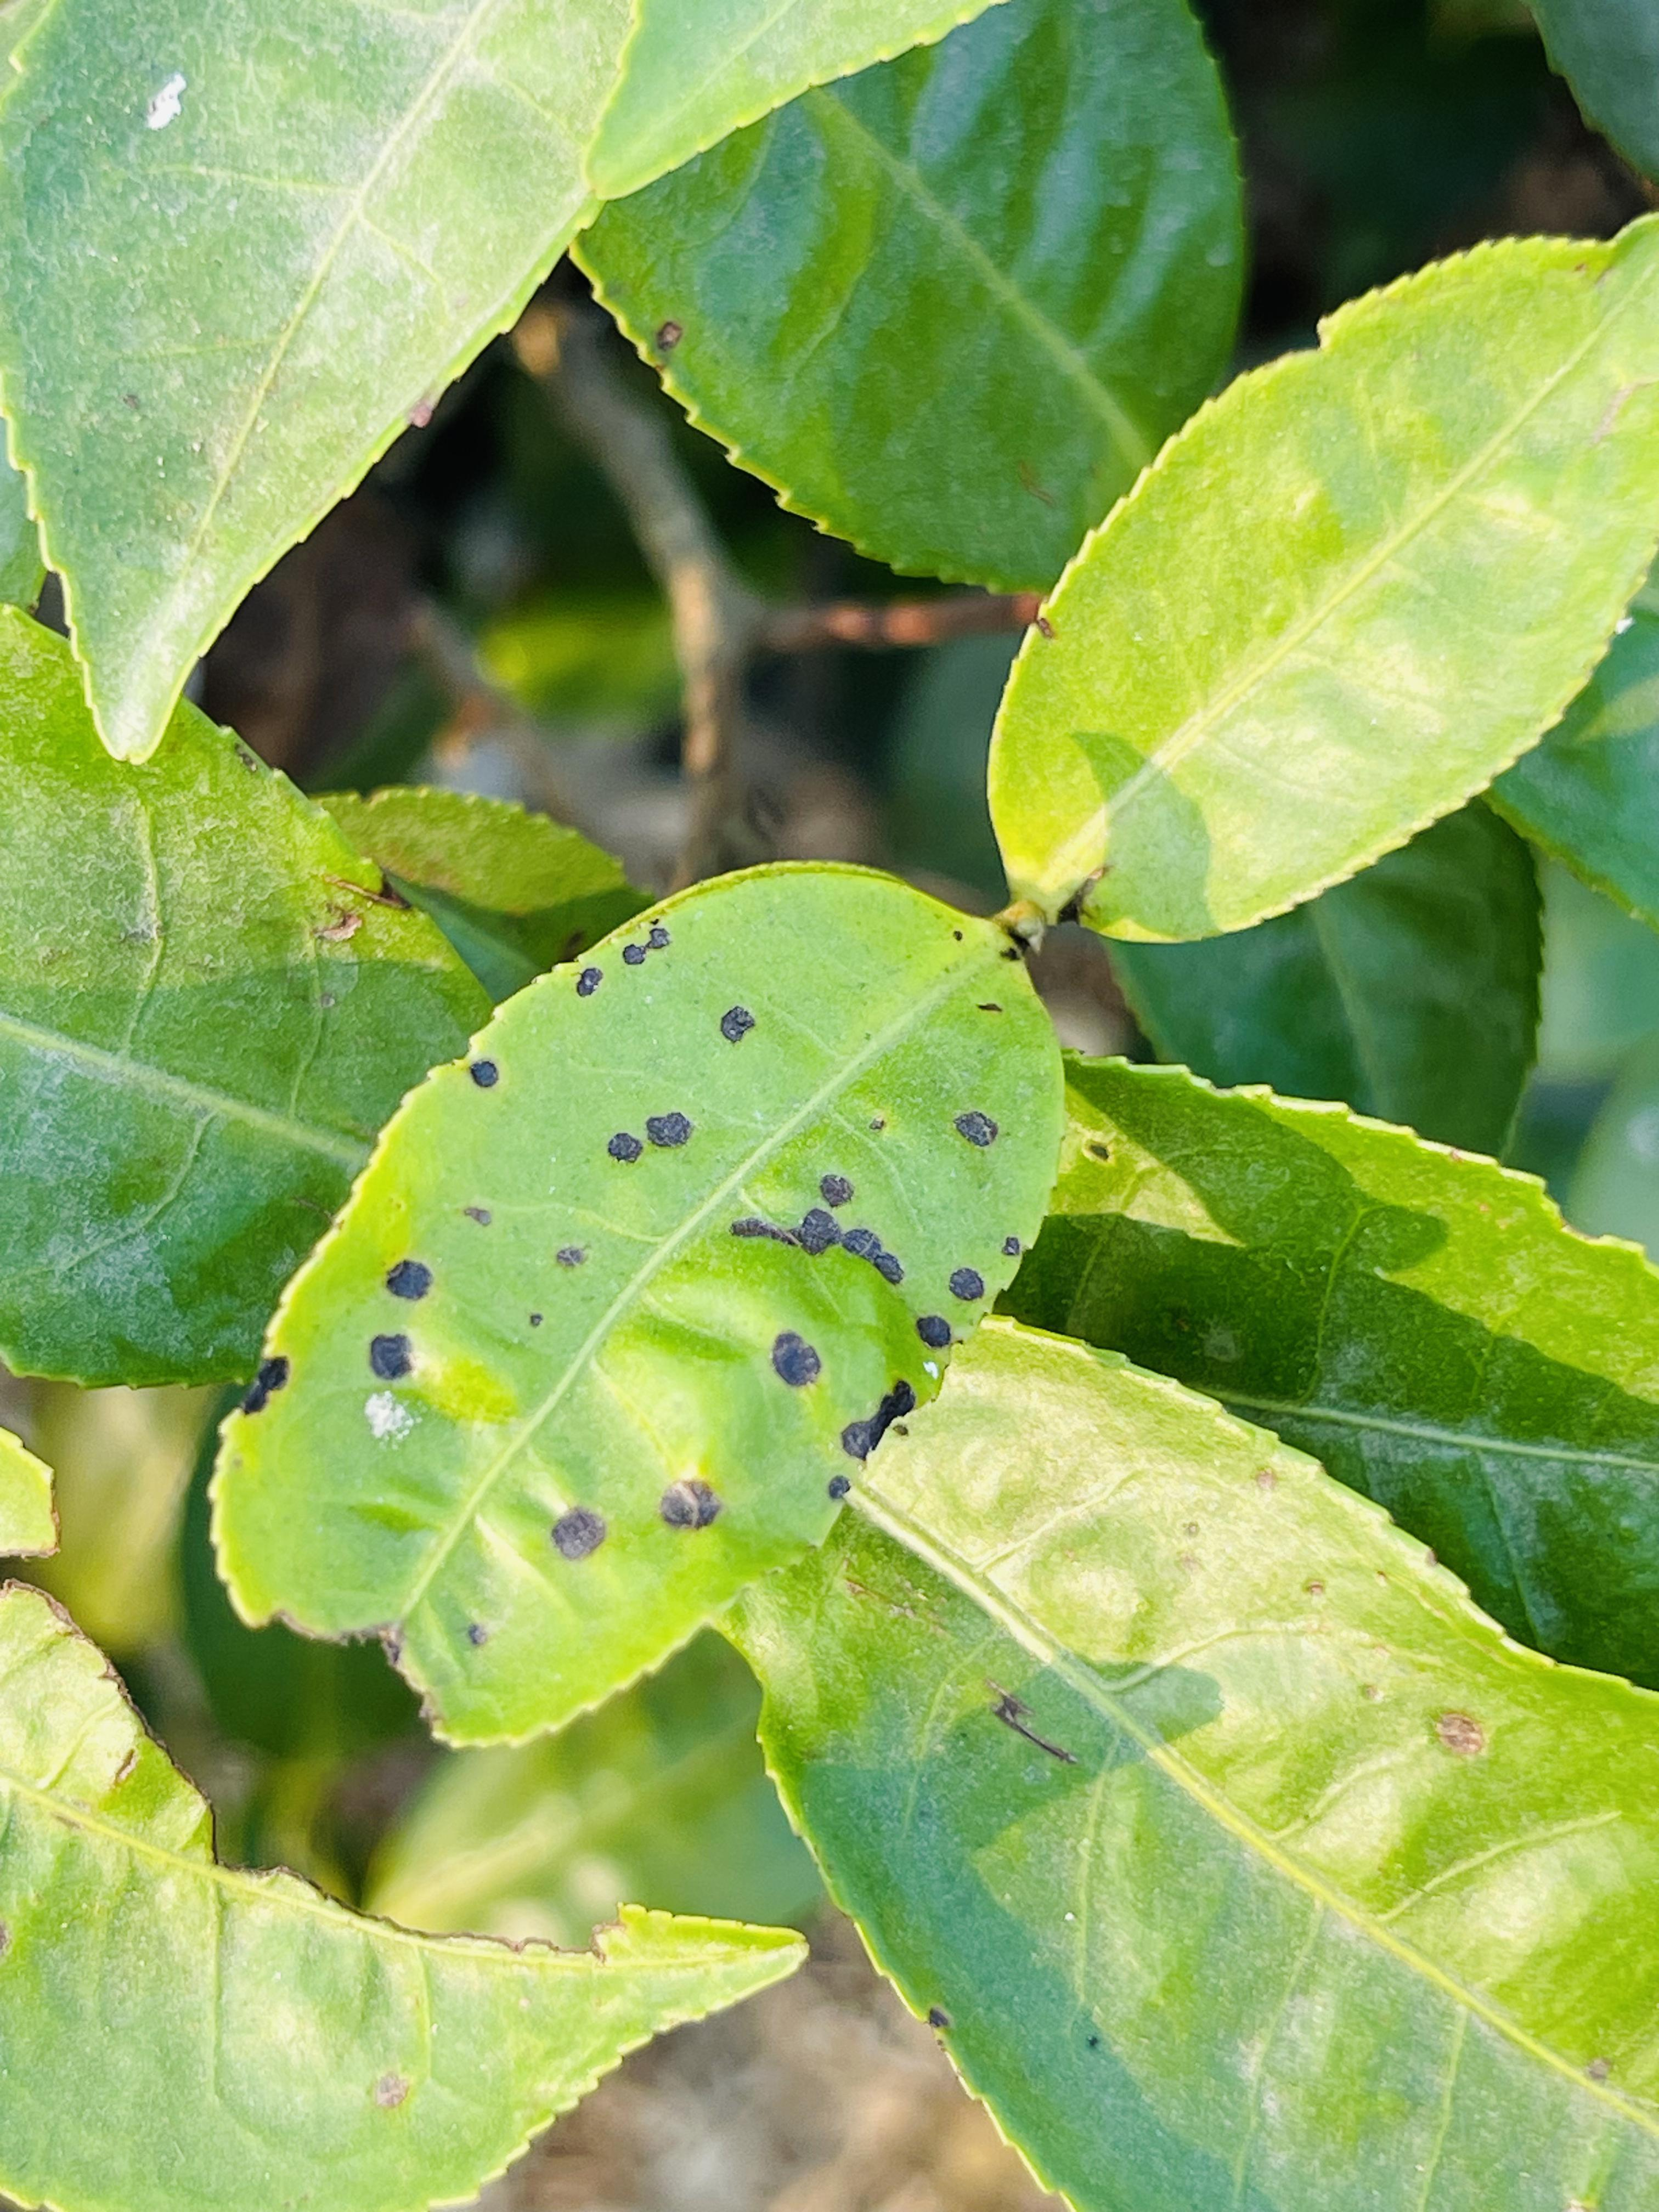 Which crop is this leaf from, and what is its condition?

tea, helopeltis
